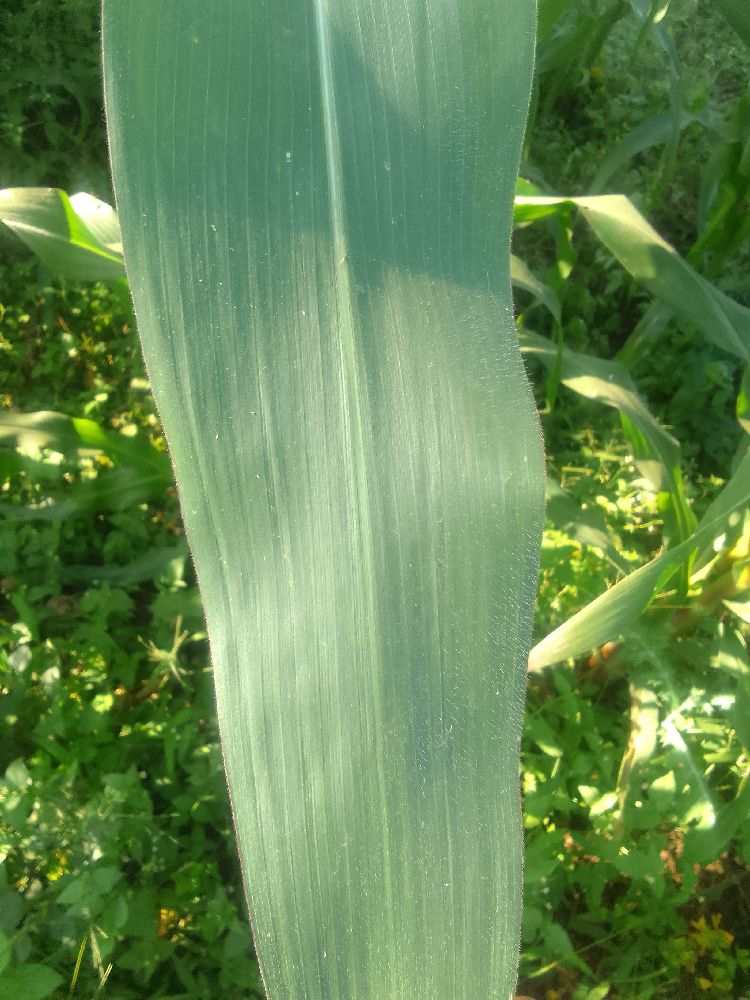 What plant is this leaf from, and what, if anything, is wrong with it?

maize, healthy
